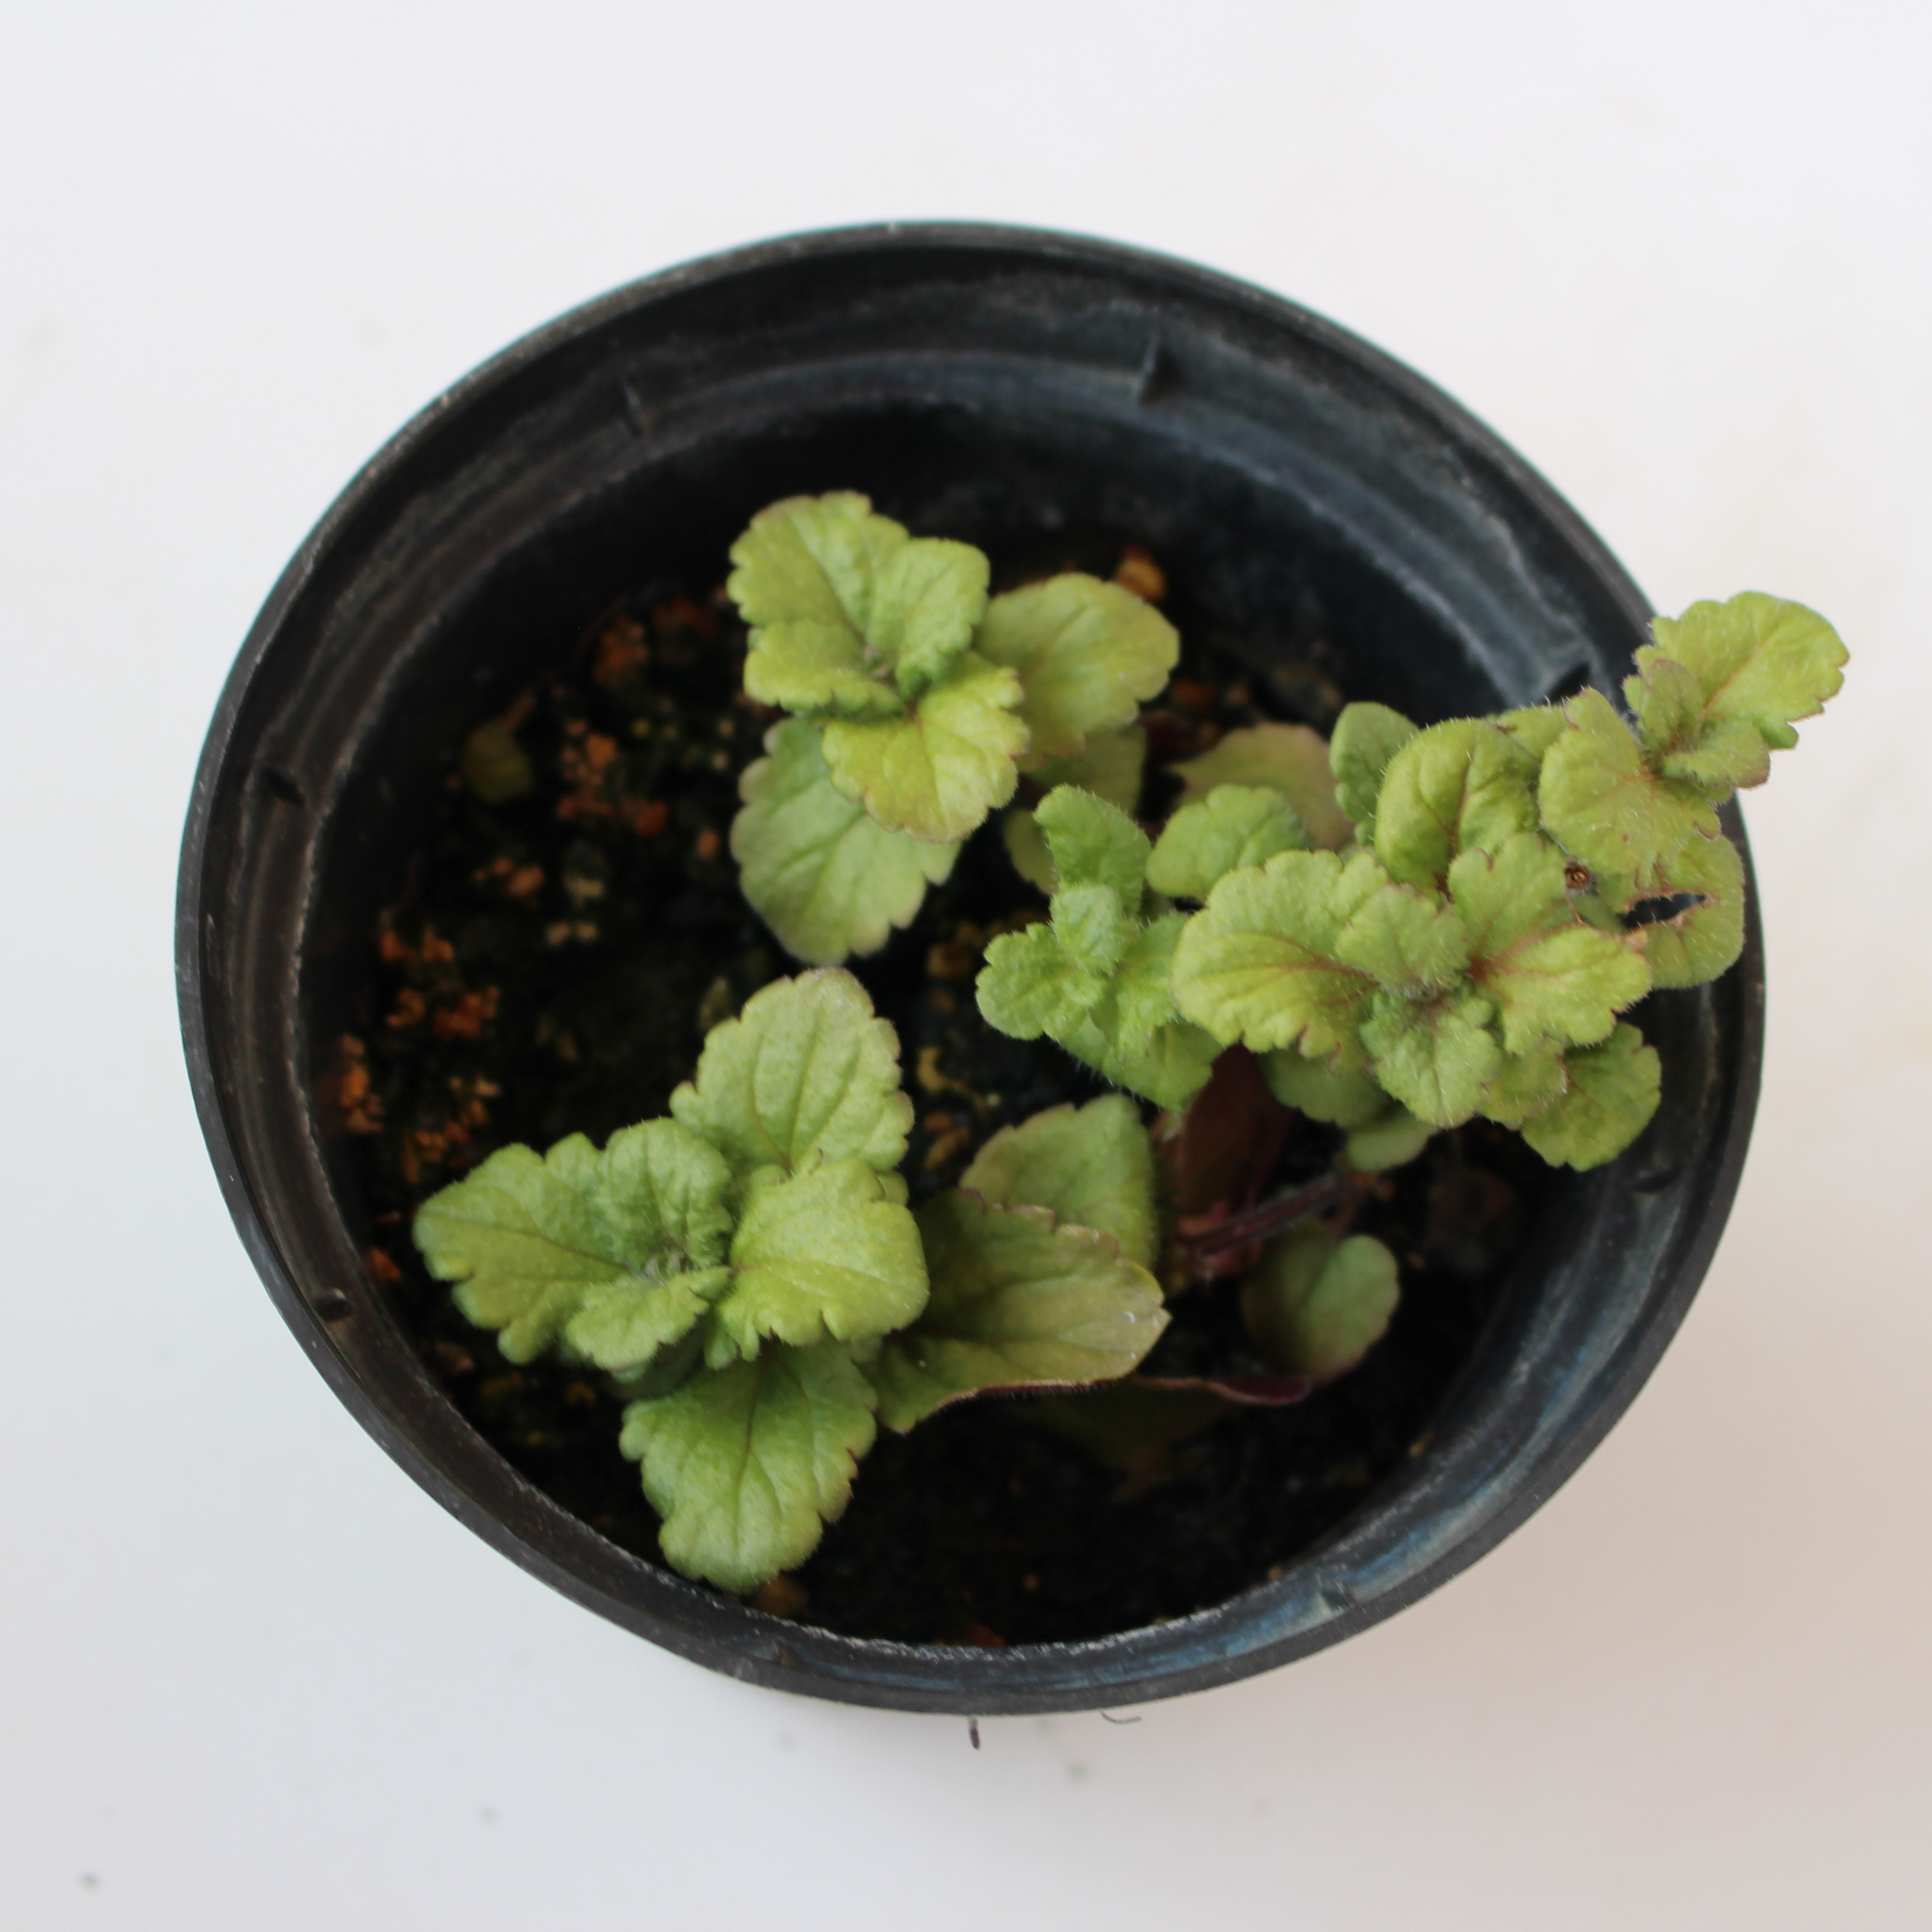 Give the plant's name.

Veronica persica
